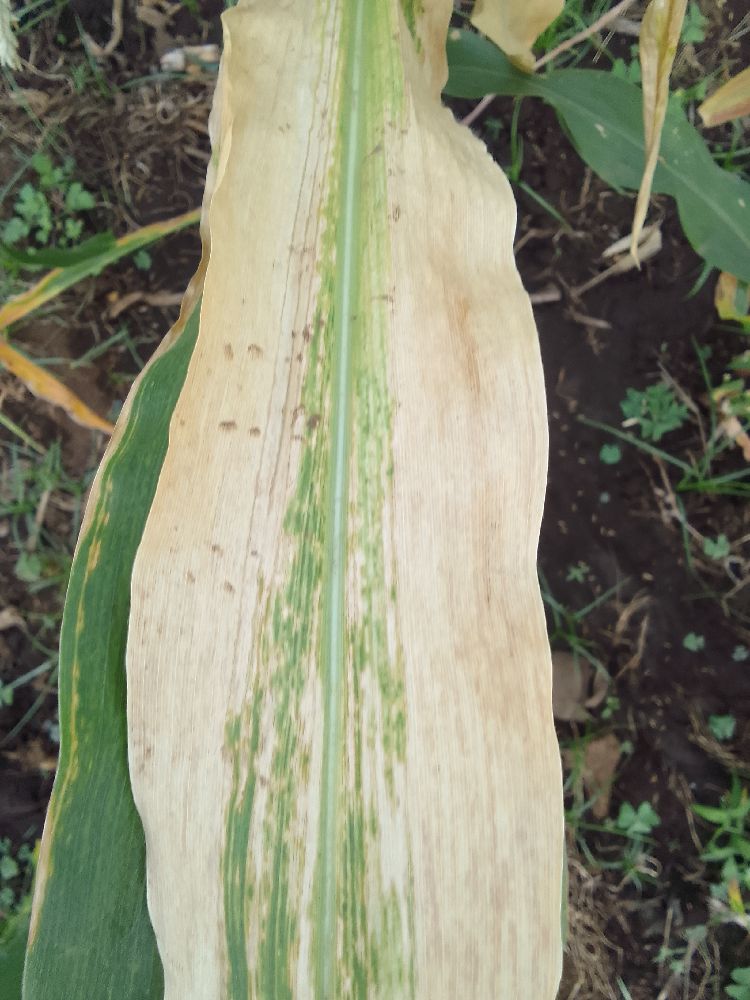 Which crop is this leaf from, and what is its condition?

maize, maize lethal necrosis
